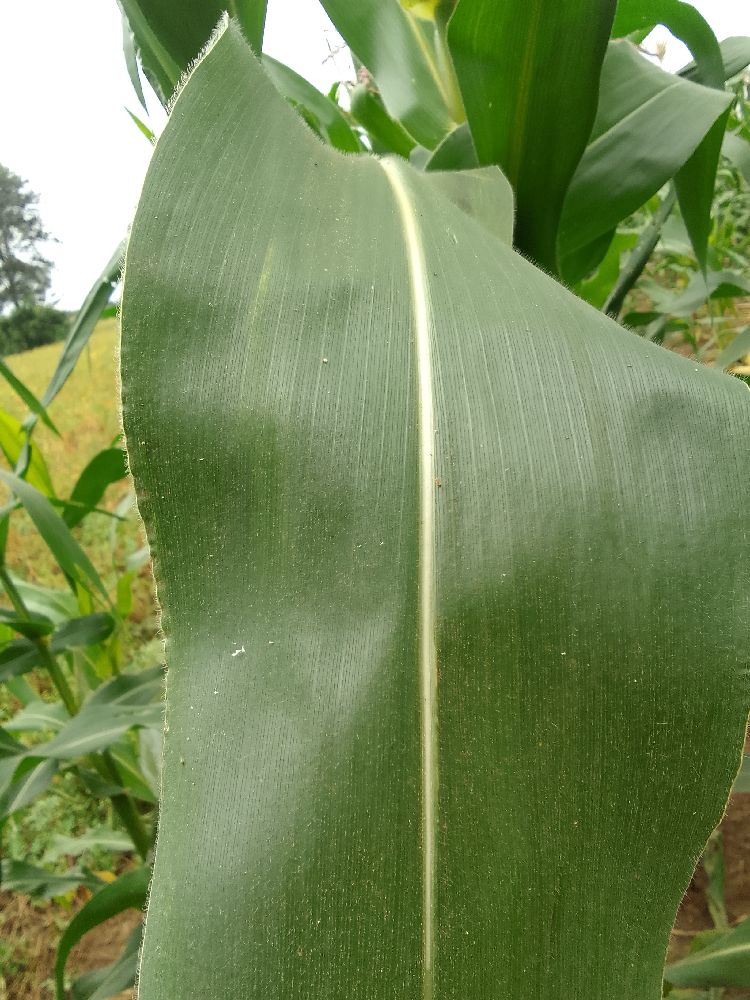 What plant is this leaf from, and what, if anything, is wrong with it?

maize, healthy
